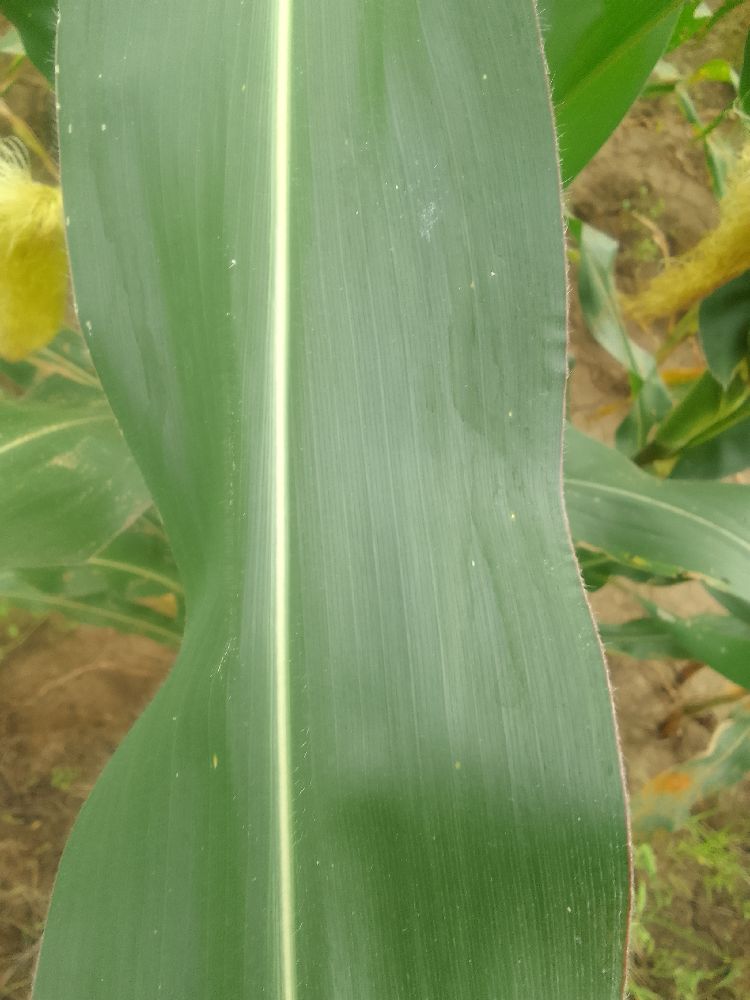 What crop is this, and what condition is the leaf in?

maize, healthy
